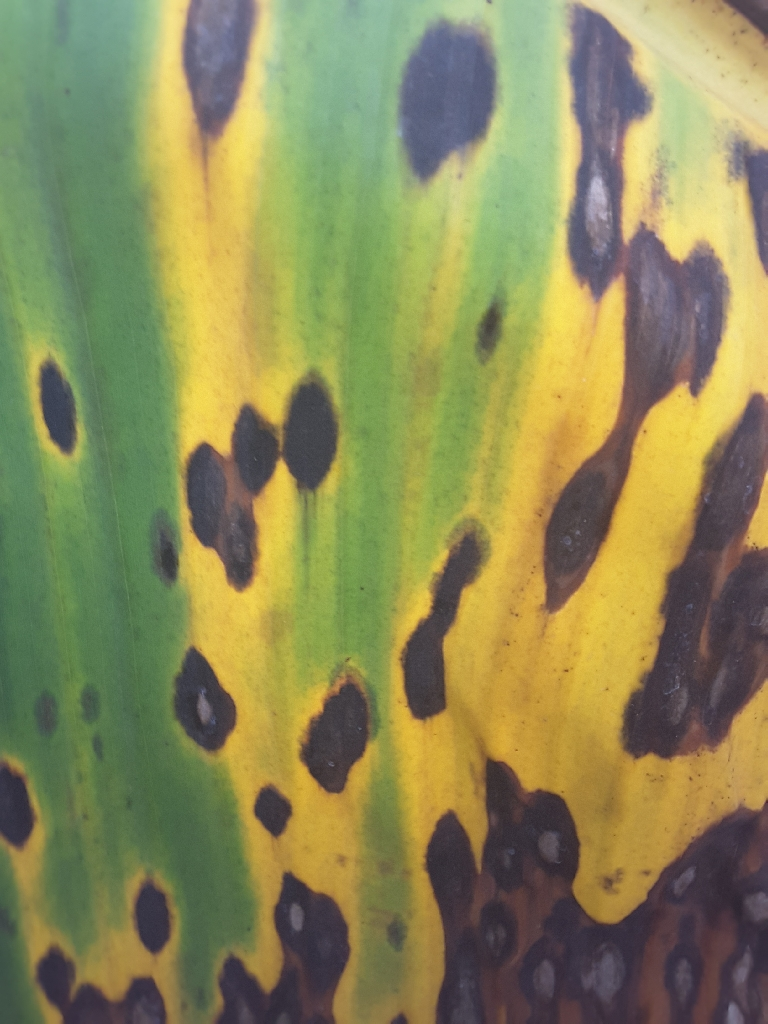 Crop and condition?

banana, black sigatoka
